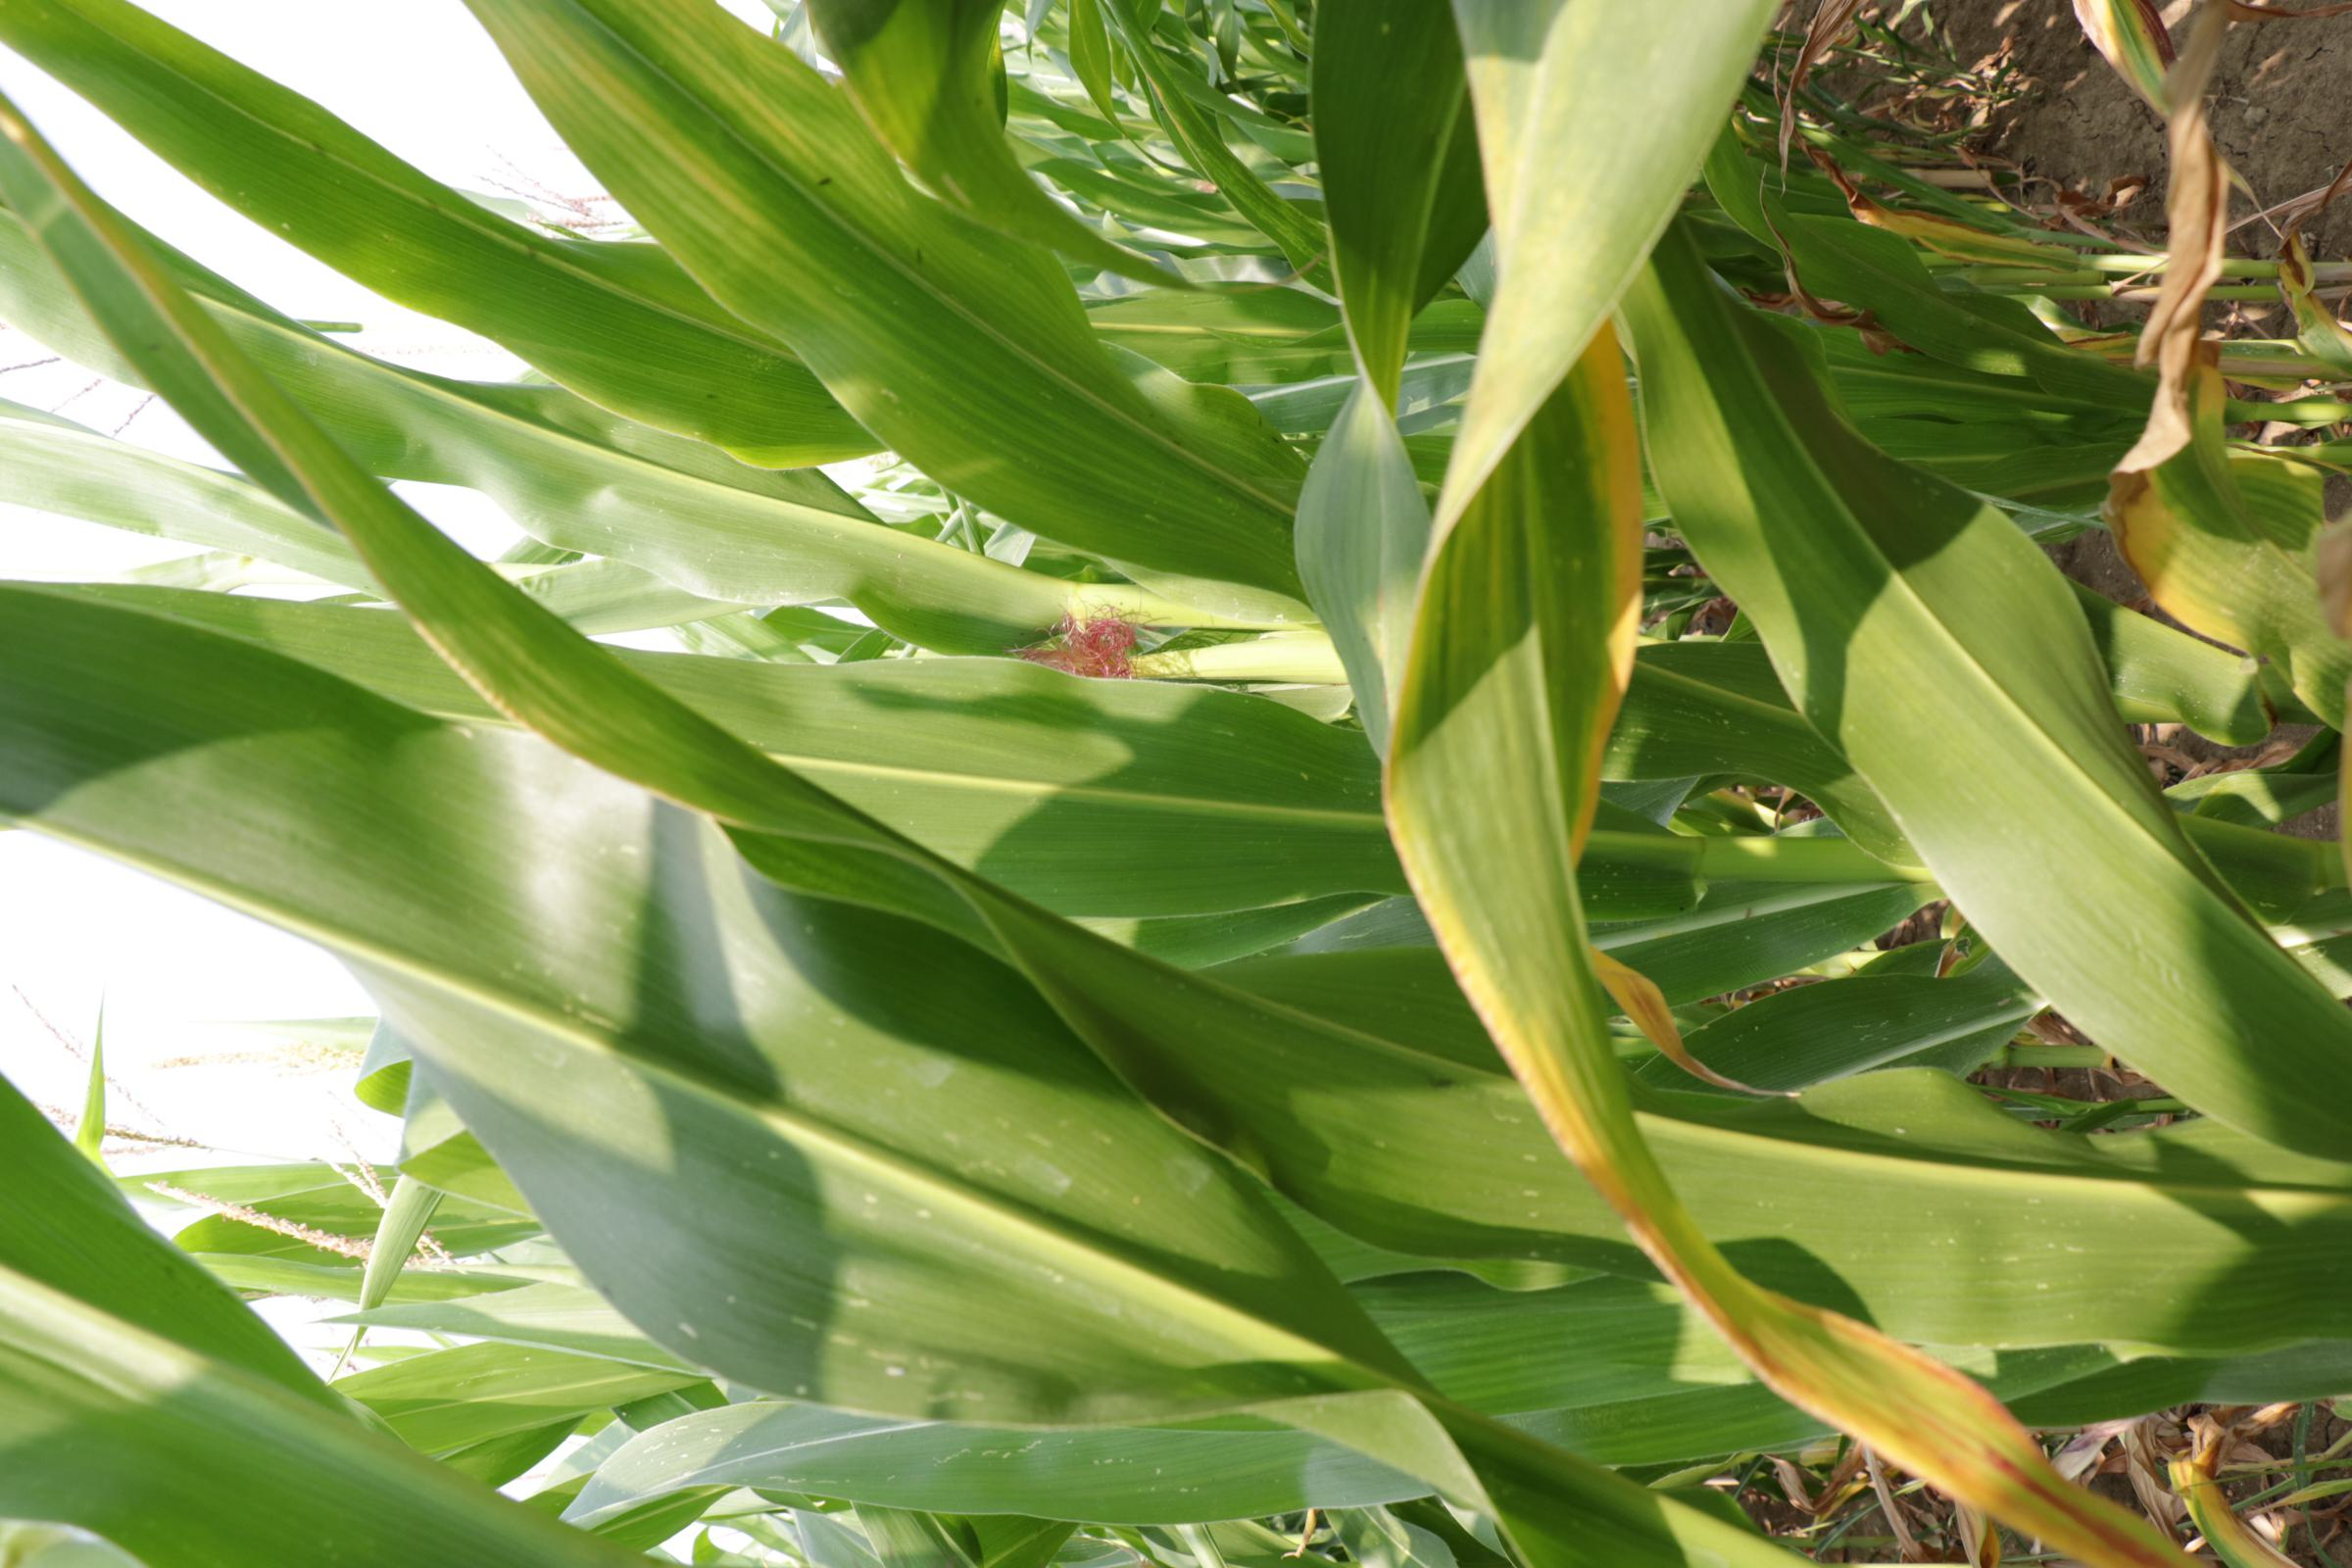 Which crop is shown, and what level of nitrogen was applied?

maize, reduced nitrogen fertilisation
